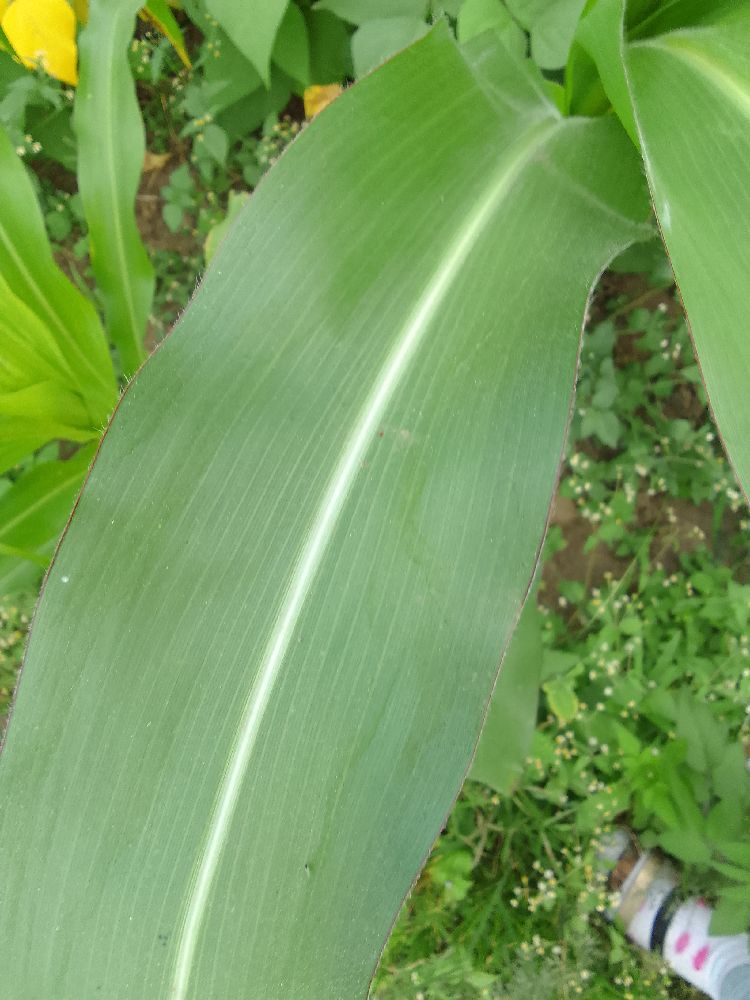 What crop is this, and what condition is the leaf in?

maize, healthy
